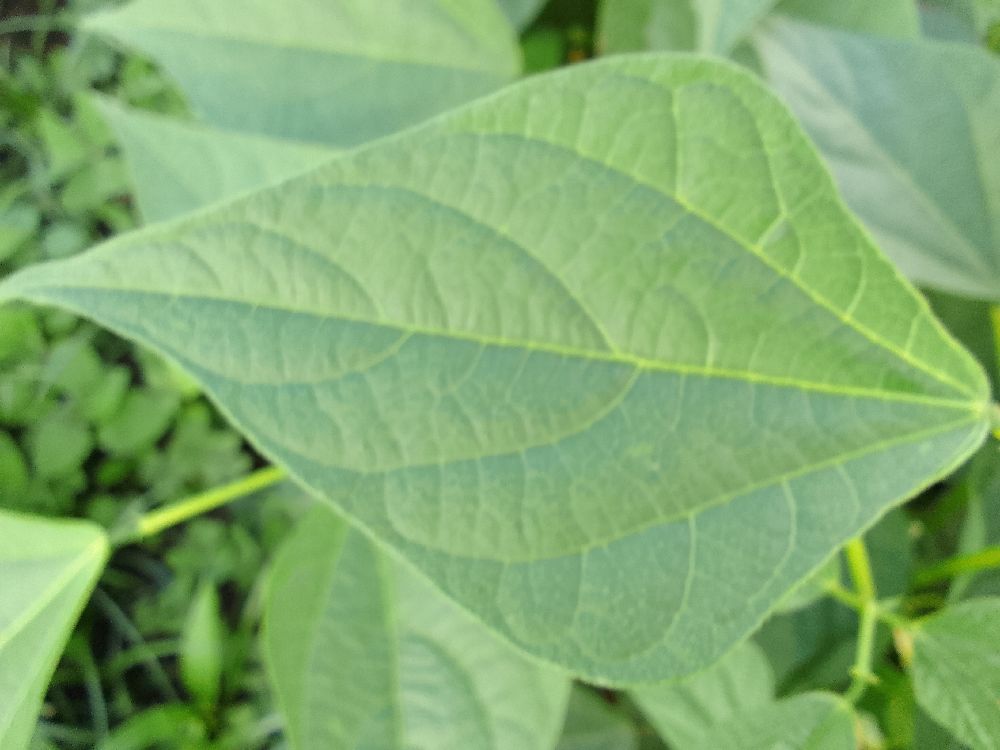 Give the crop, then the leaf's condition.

common bean, healthy
